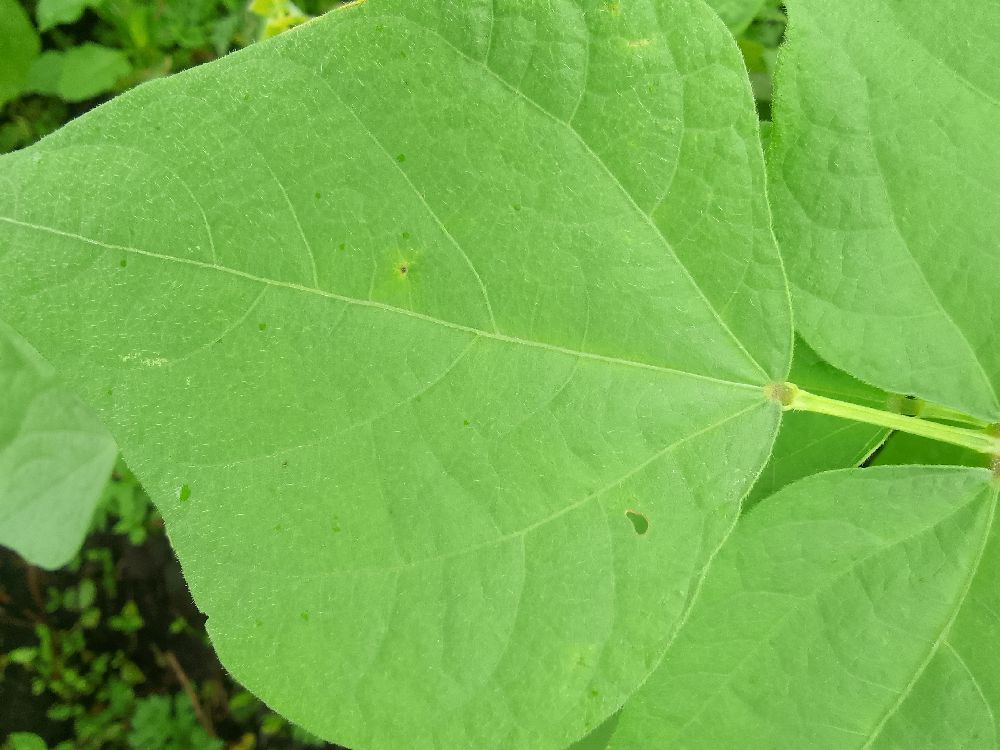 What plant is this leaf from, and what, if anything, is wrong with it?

common bean, healthy
